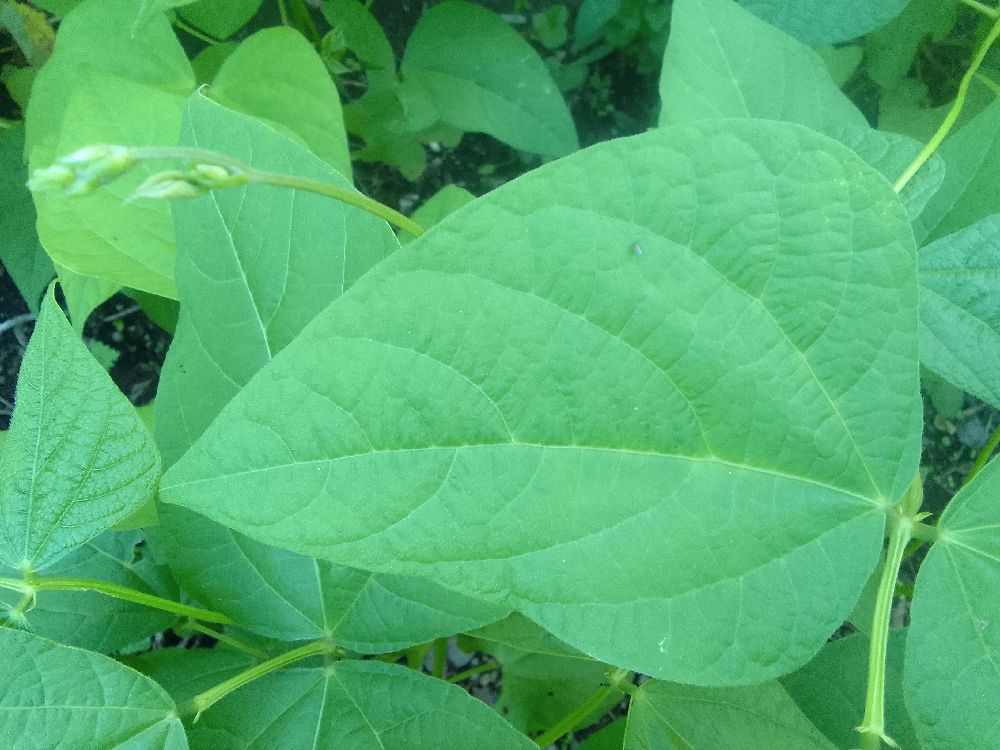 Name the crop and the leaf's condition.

common bean, healthy
